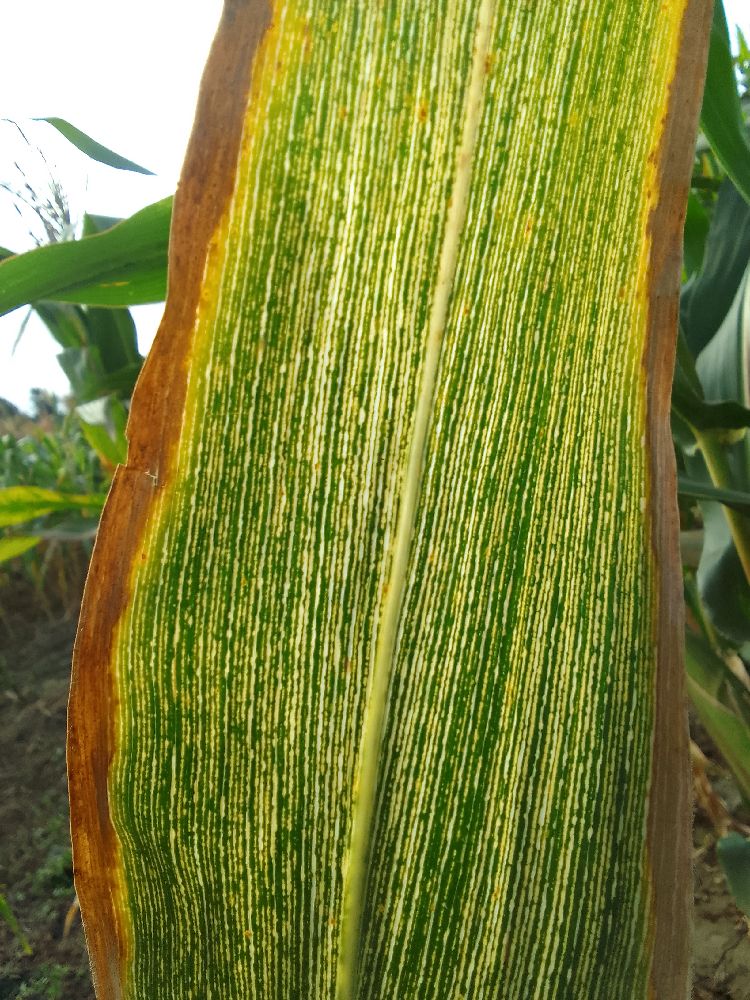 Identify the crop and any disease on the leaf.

maize, maize streak virus
